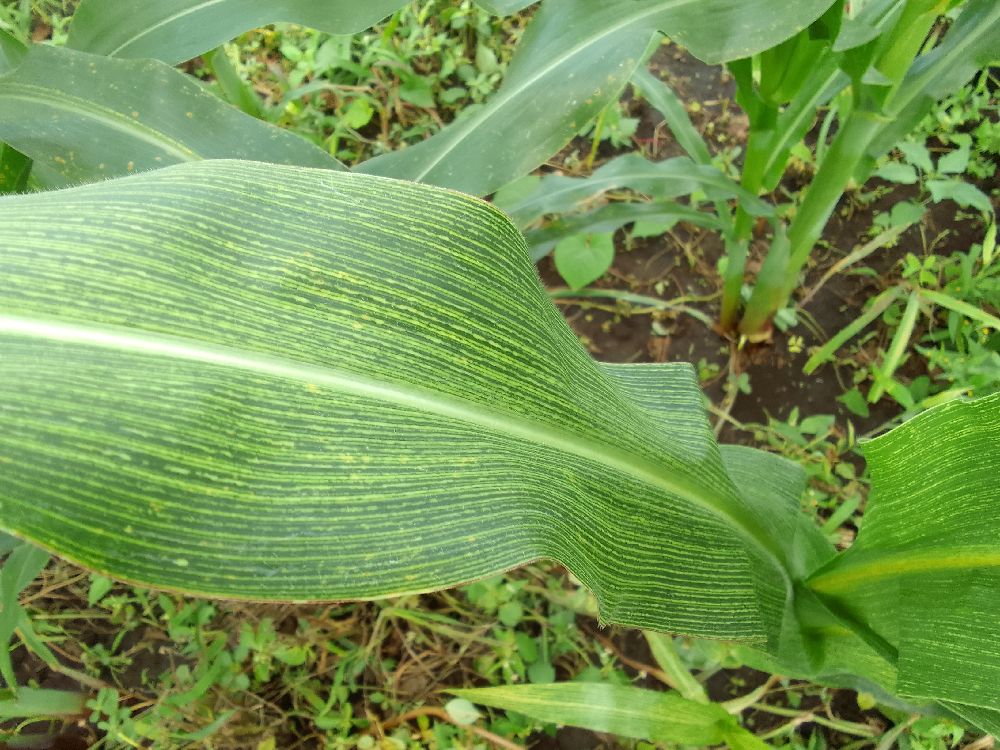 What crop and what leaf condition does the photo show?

maize, maize streak virus
